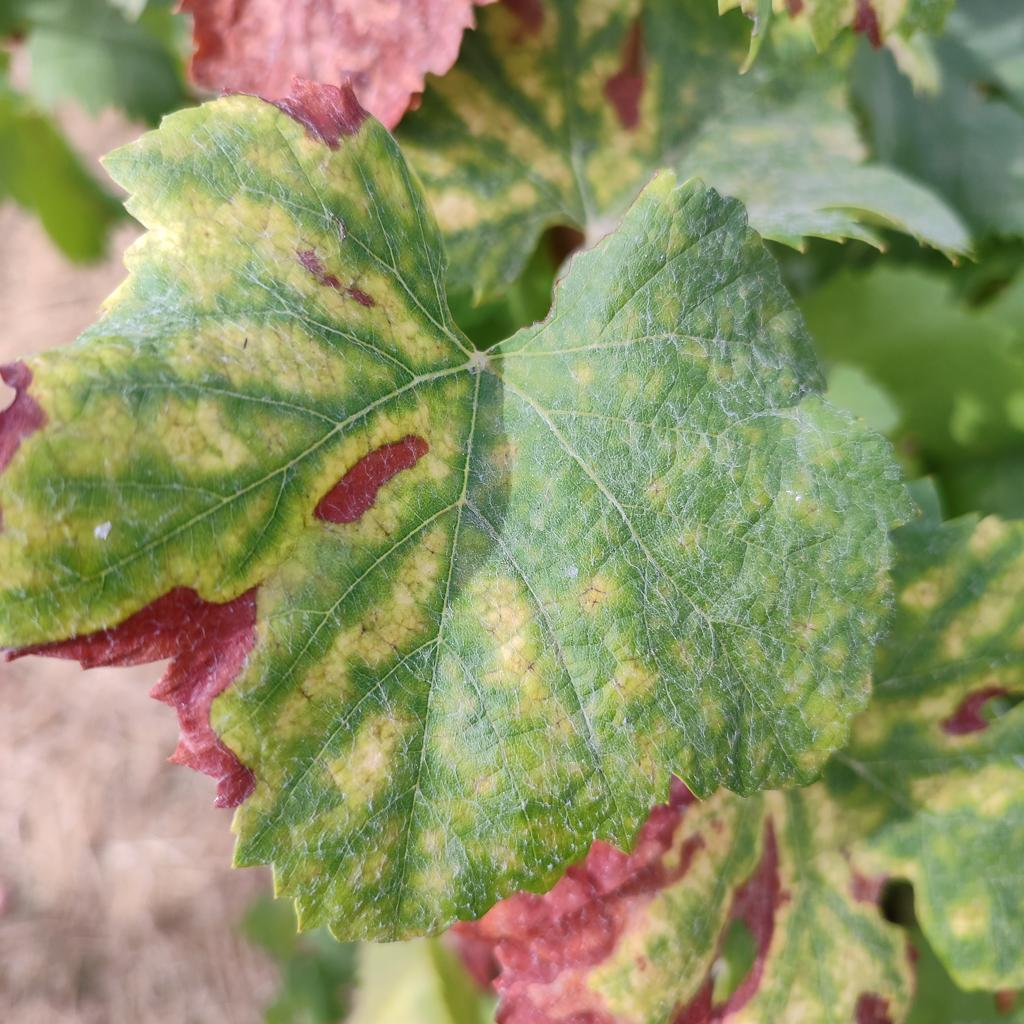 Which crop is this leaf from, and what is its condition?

grapevine, esca complex
